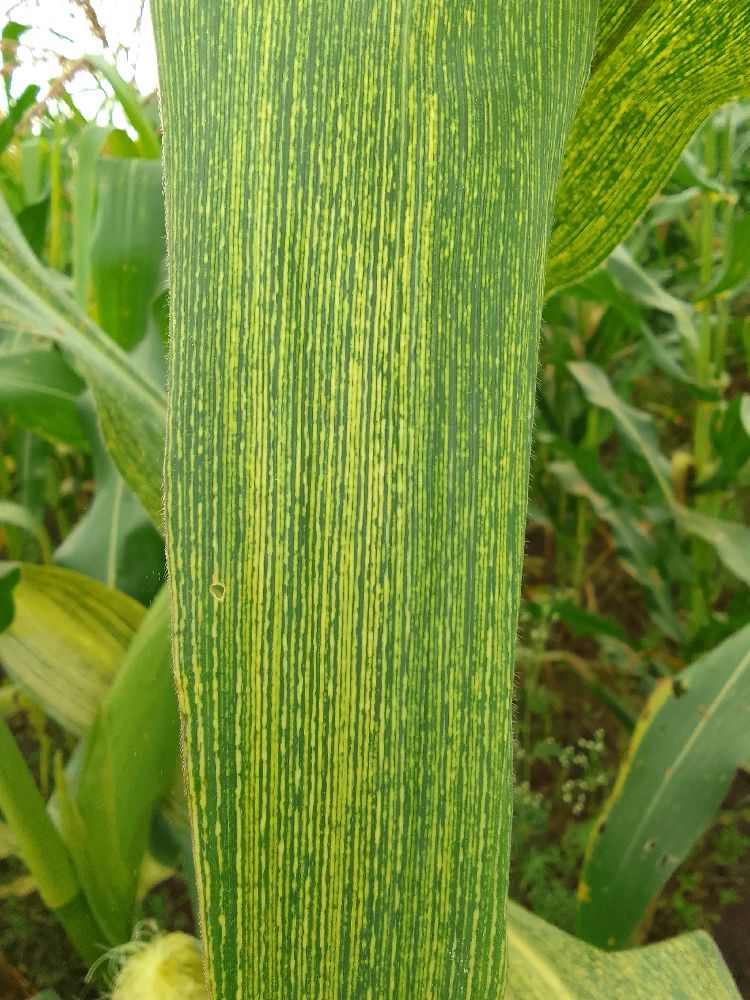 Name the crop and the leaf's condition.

maize, maize streak virus
